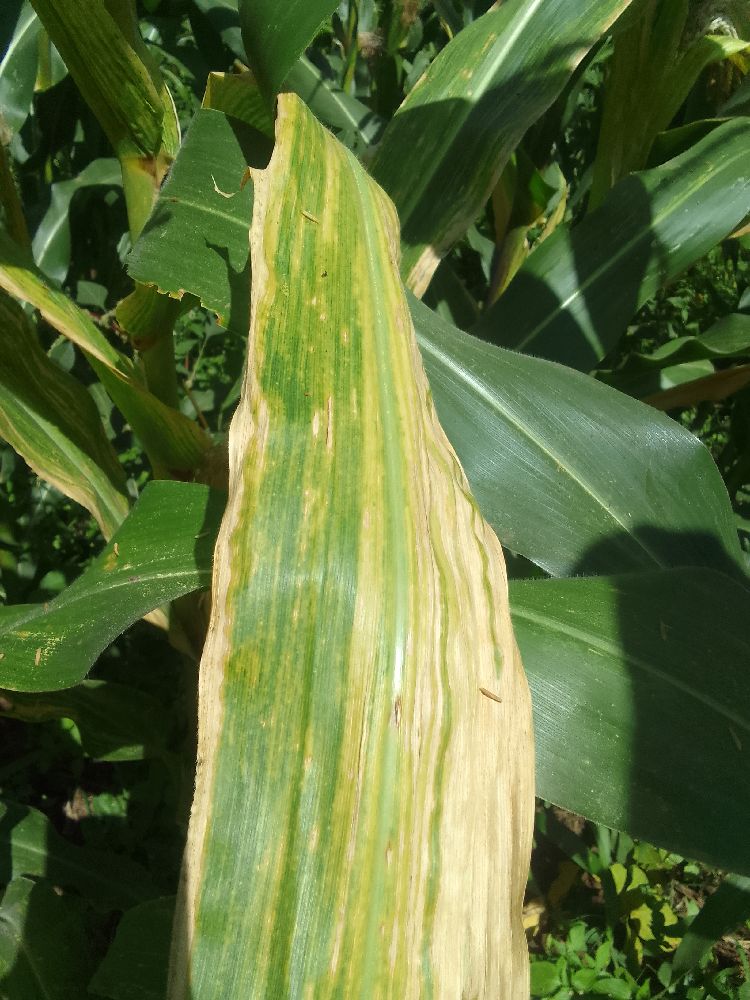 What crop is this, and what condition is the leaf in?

maize, maize lethal necrosis
